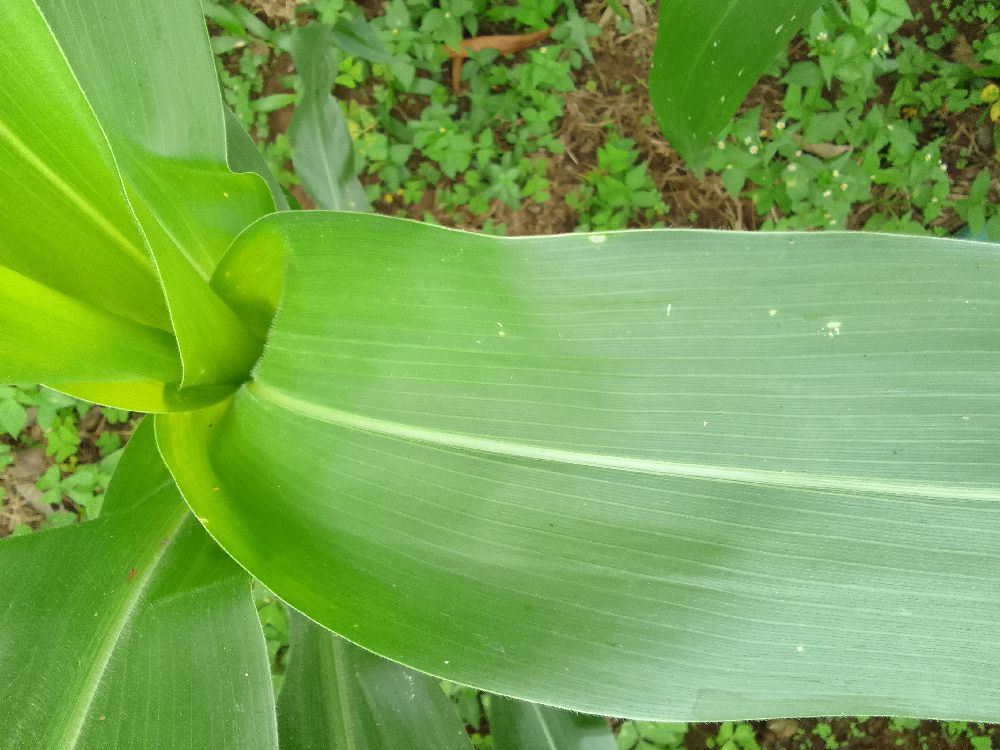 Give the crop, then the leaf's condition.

maize, healthy
